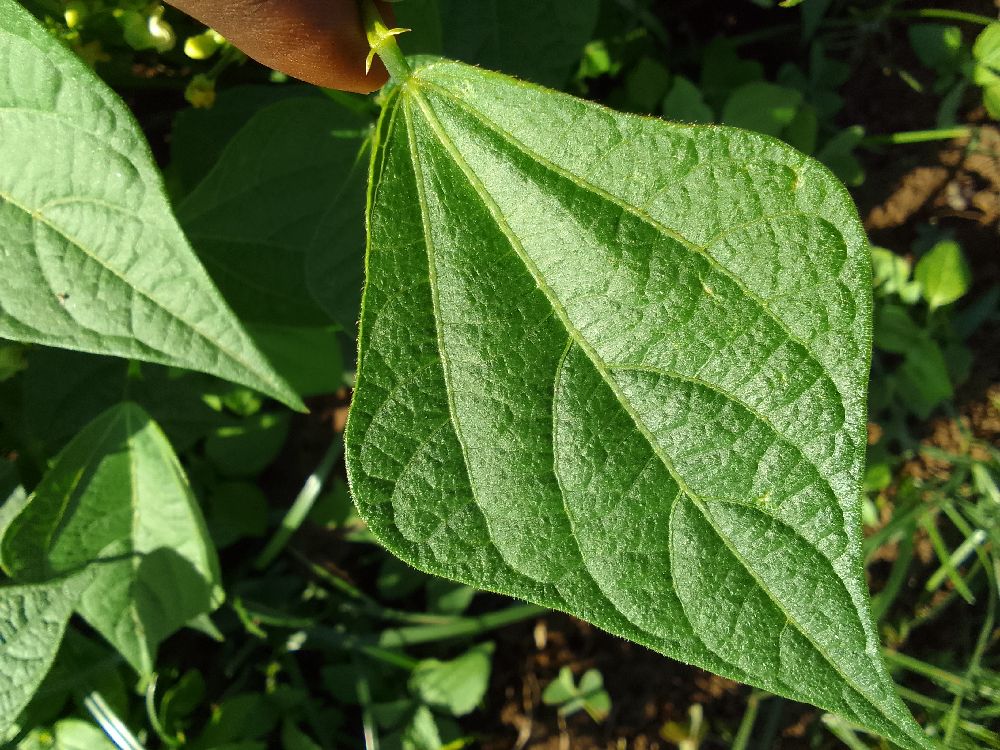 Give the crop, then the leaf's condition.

common bean, healthy
